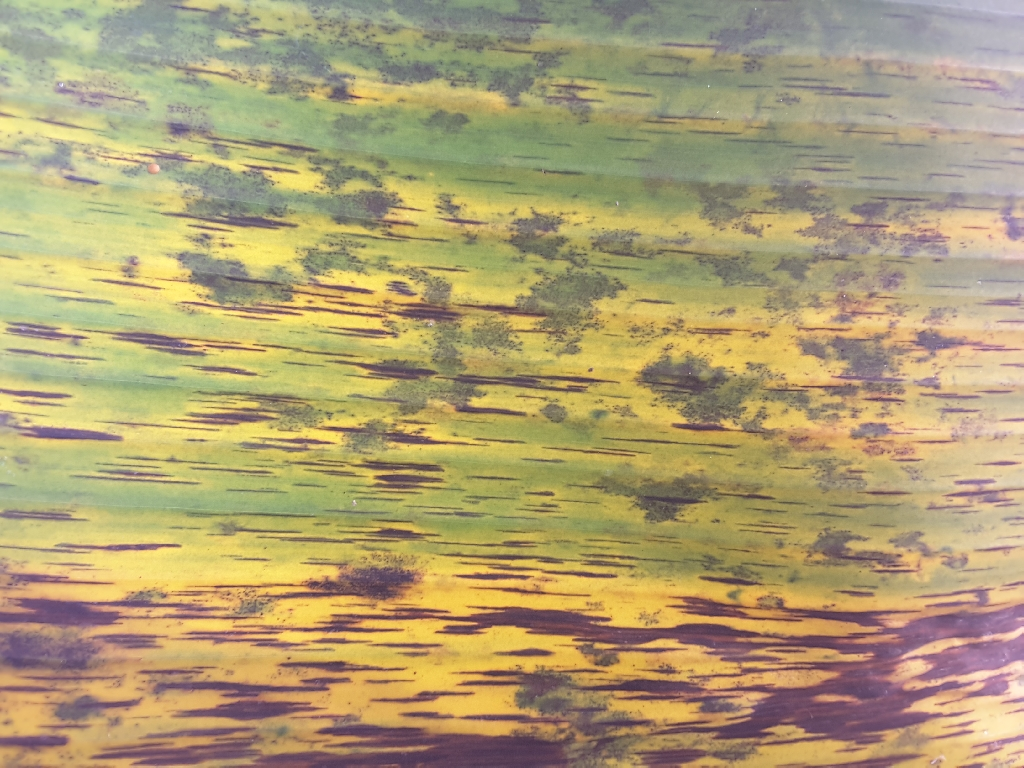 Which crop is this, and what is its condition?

banana, black sigatoka
